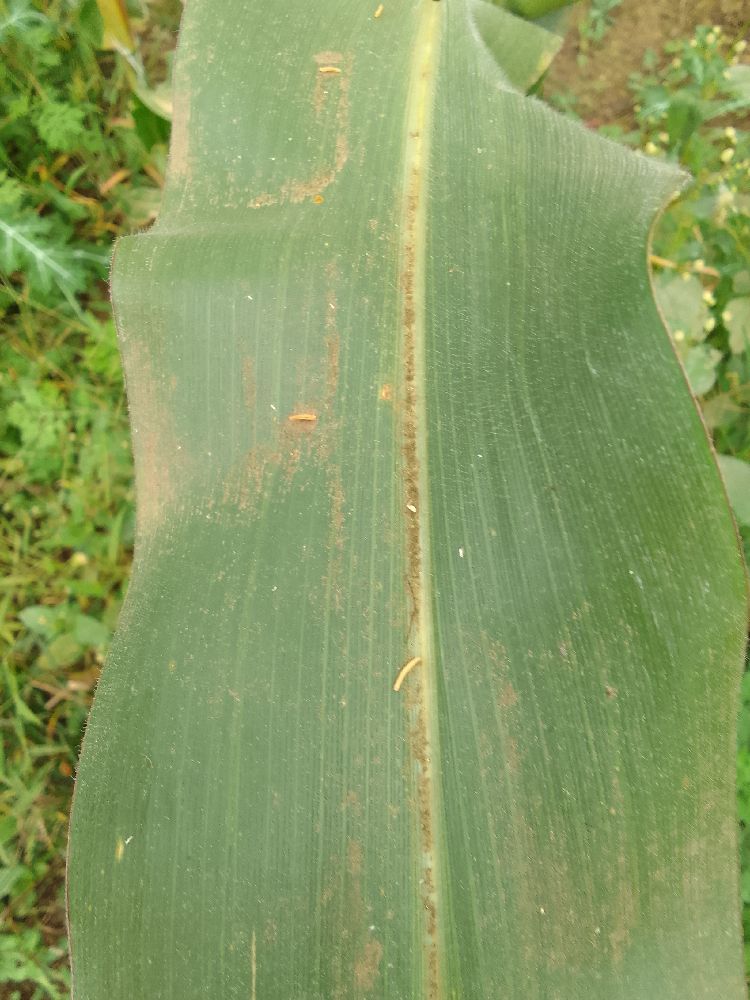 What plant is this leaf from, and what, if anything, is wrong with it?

maize, healthy
